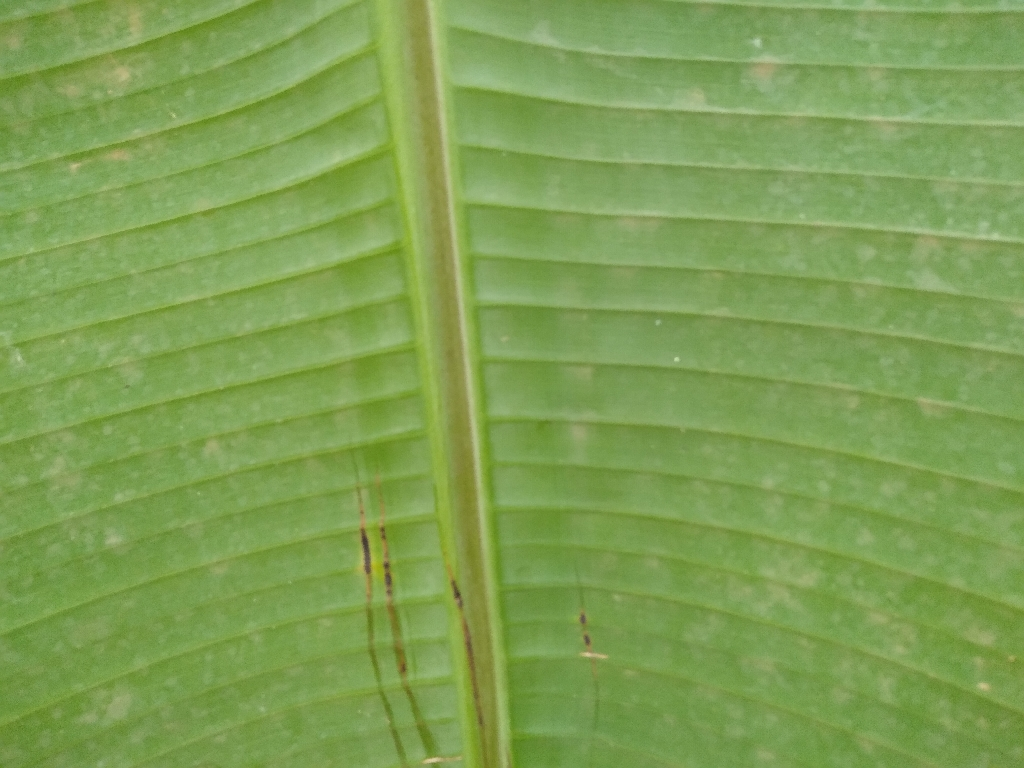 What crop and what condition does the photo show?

banana, healthy
